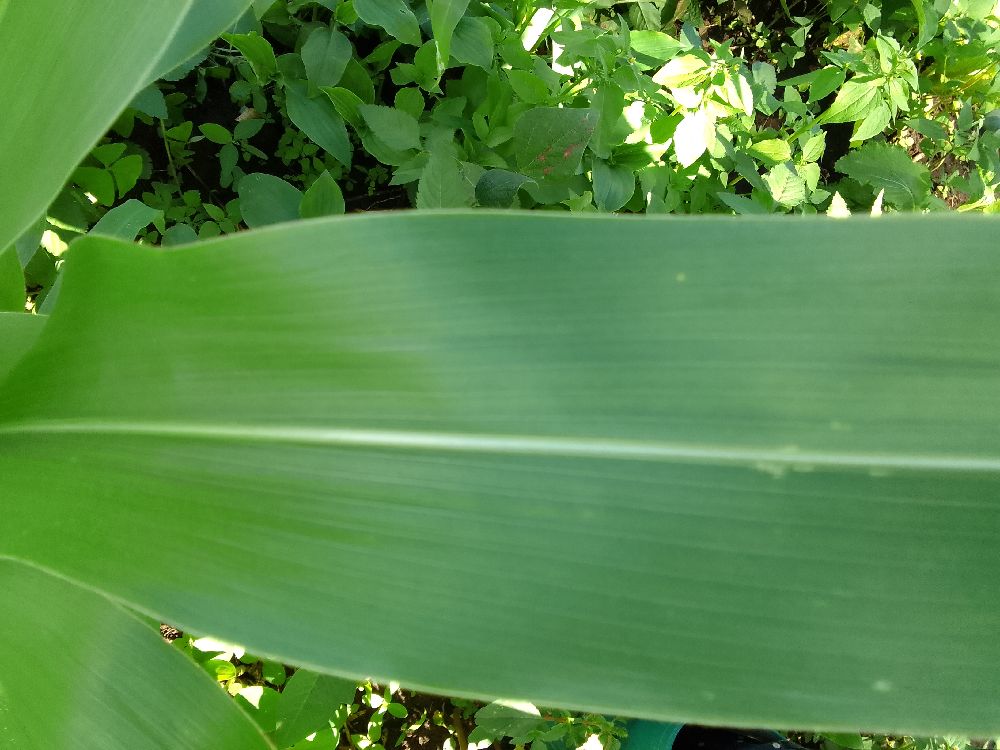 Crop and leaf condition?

maize, healthy
